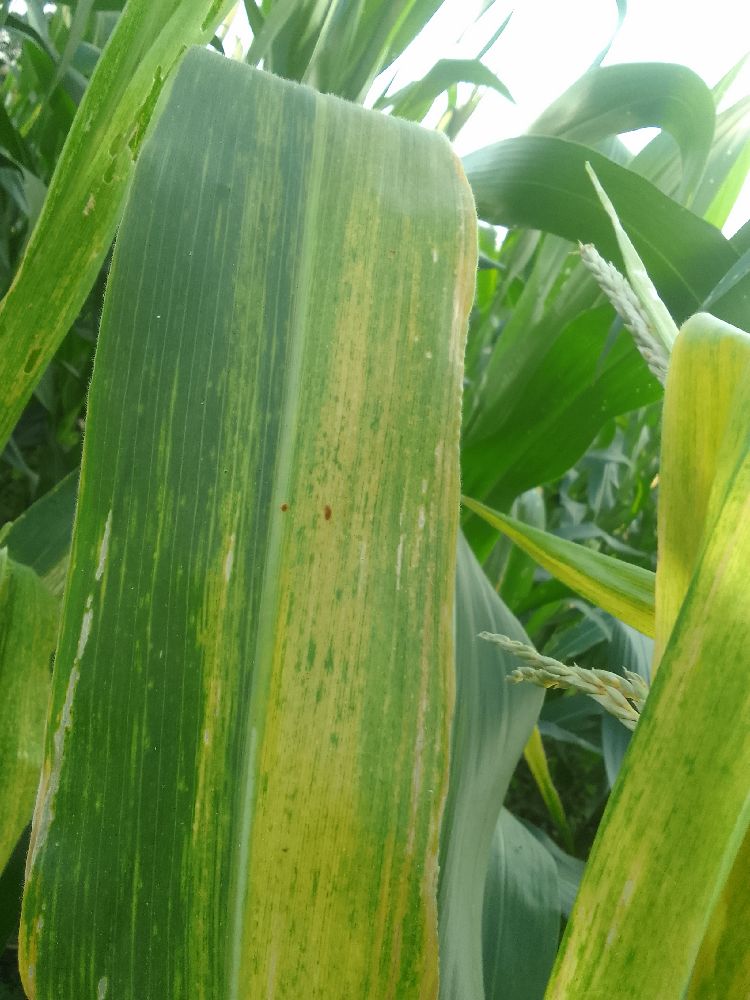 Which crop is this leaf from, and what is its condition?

maize, maize lethal necrosis
